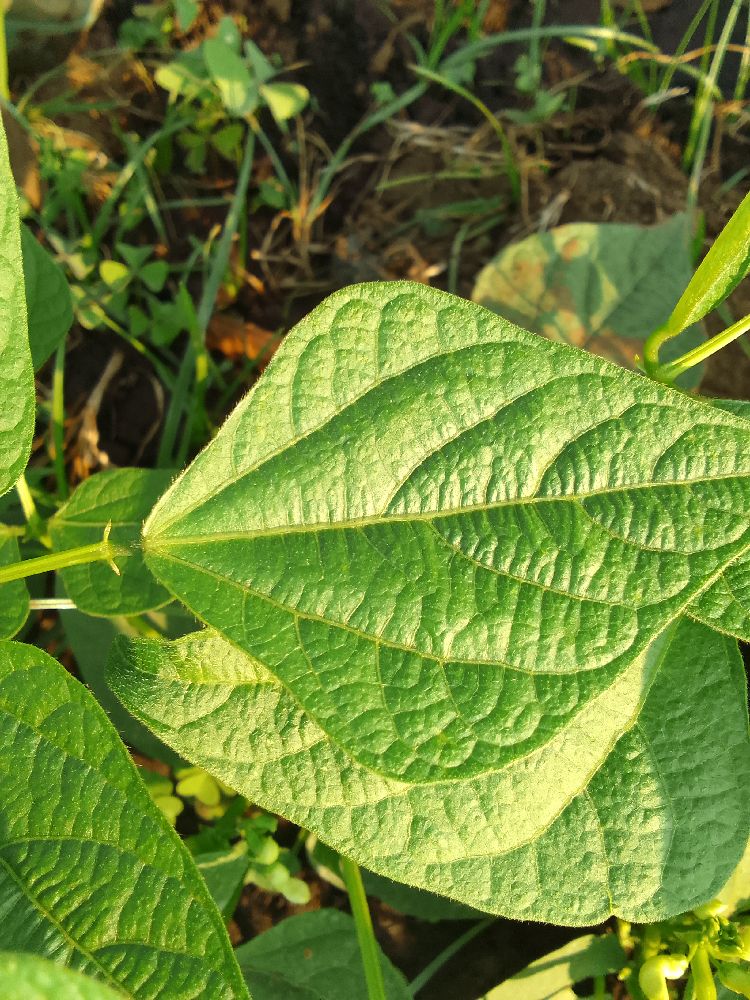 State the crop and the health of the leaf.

common bean, healthy
